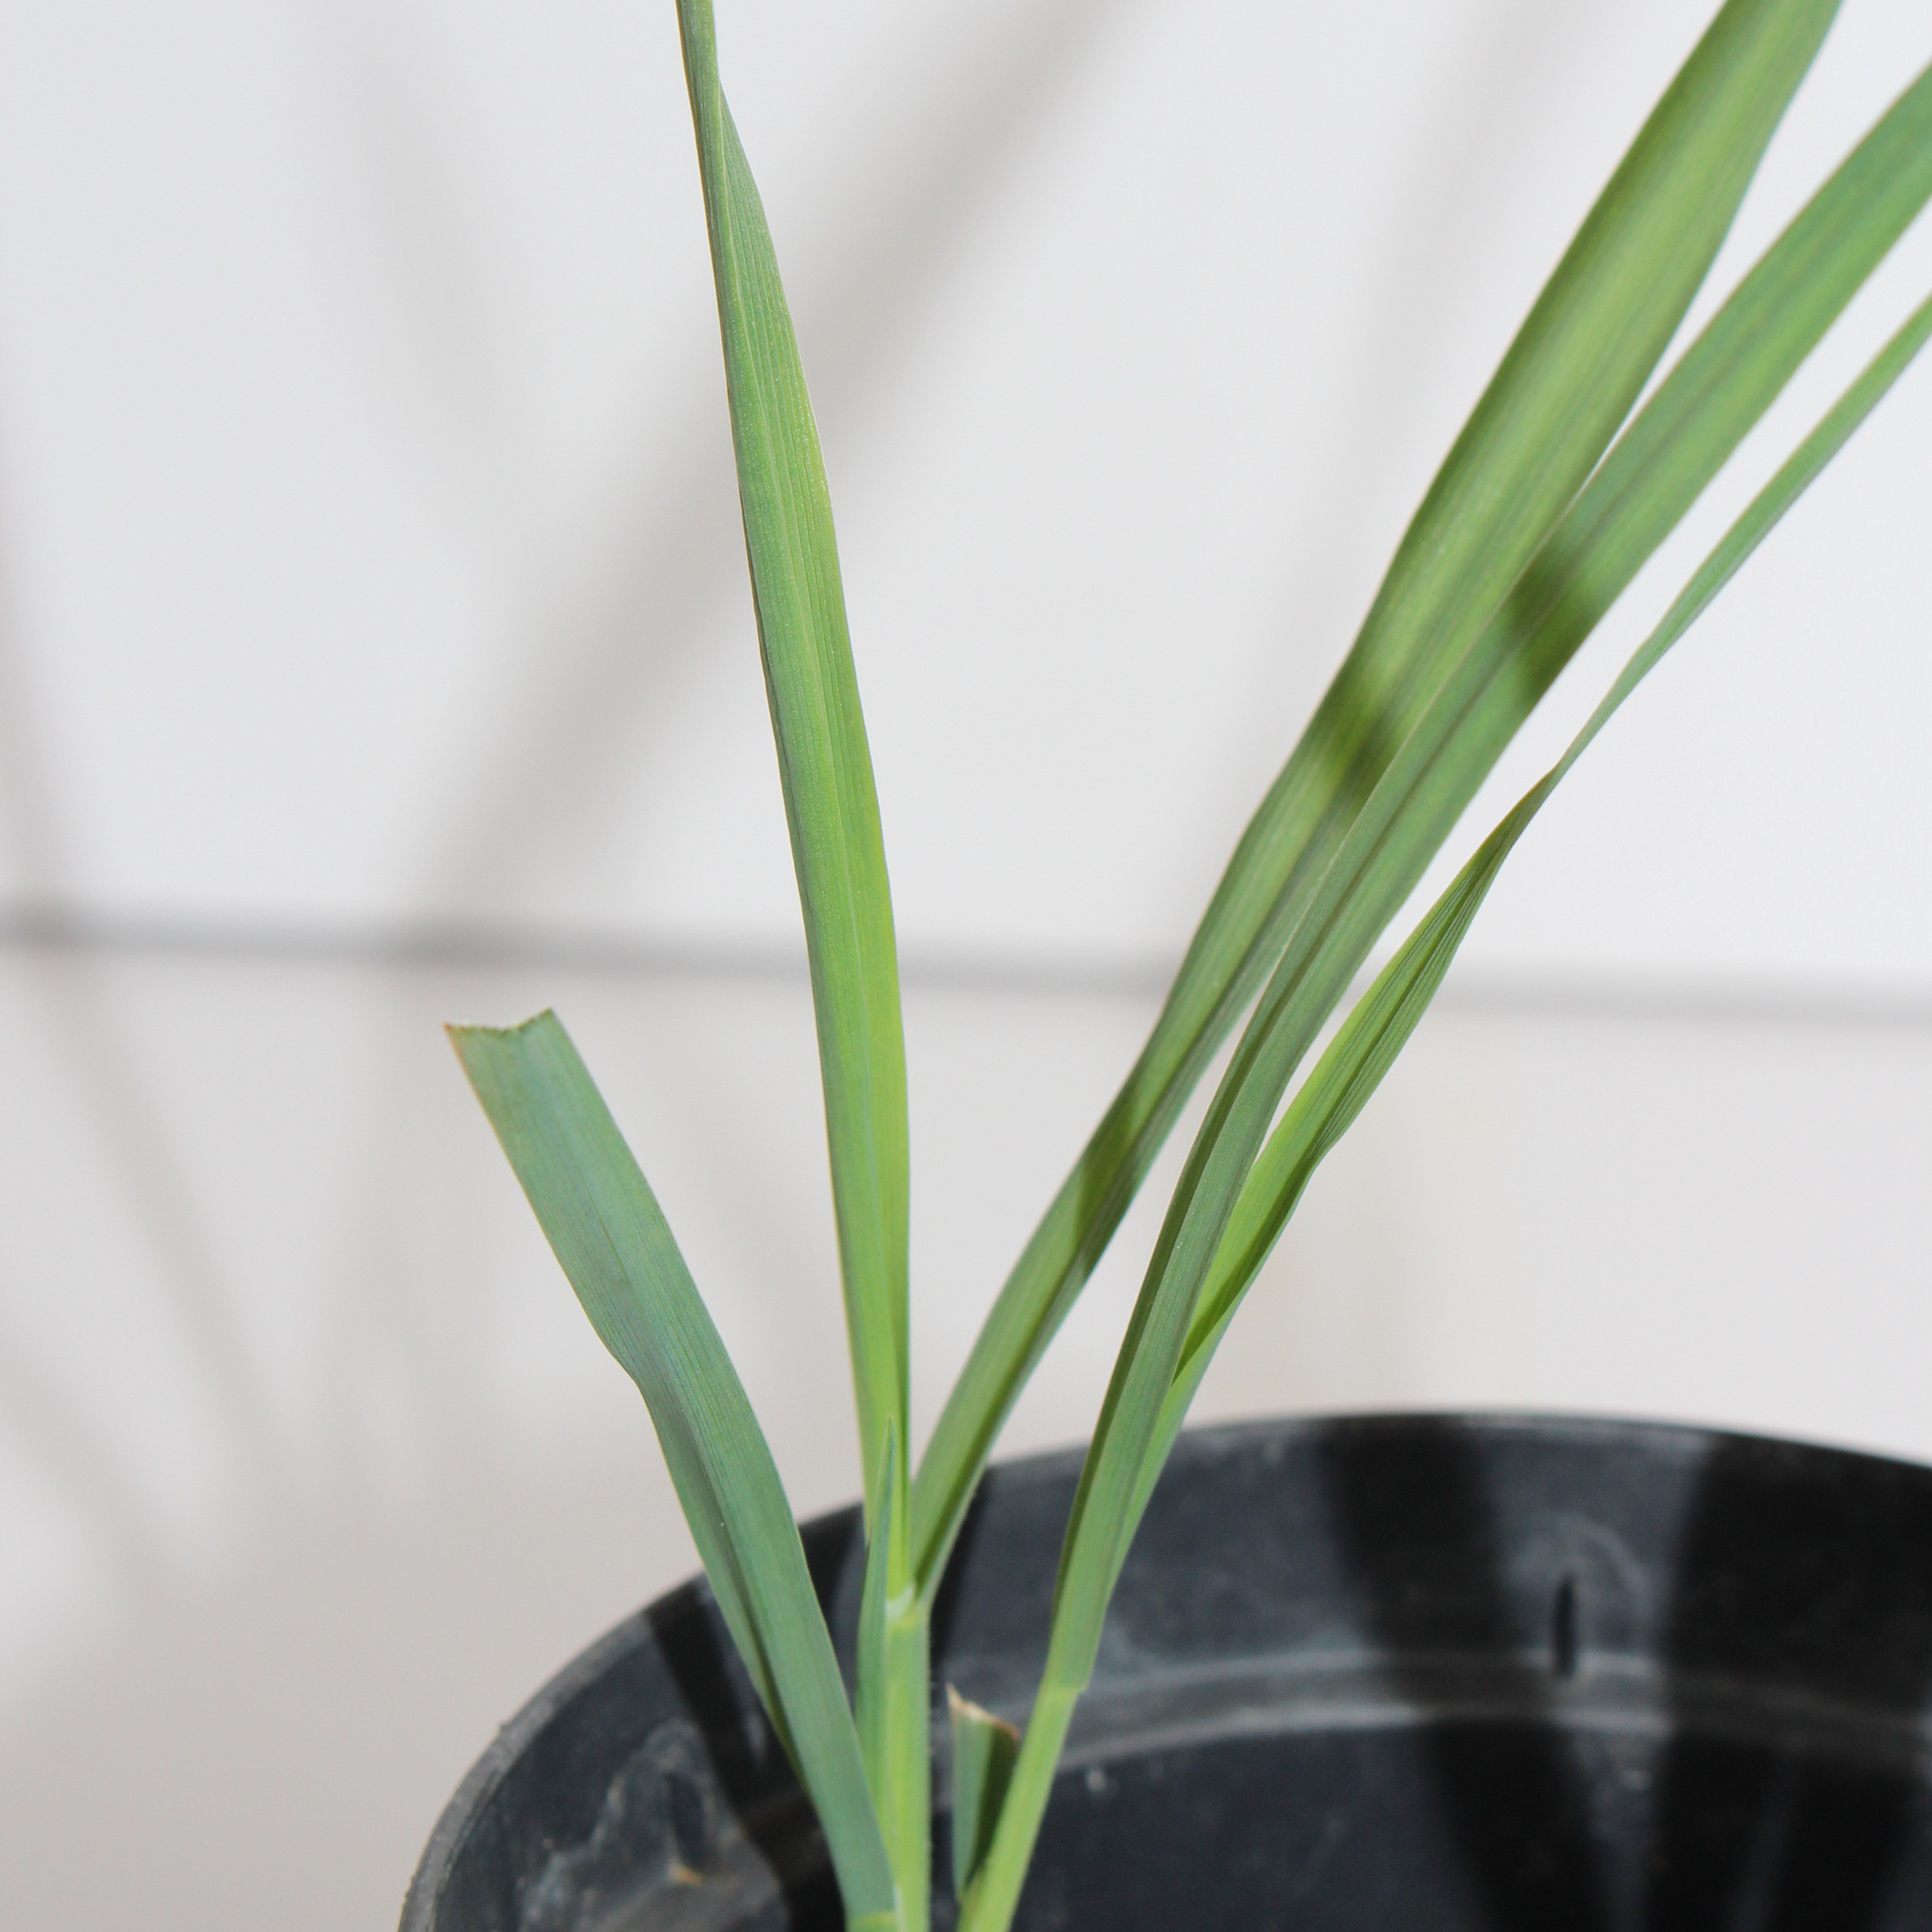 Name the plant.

Avena sterilis
